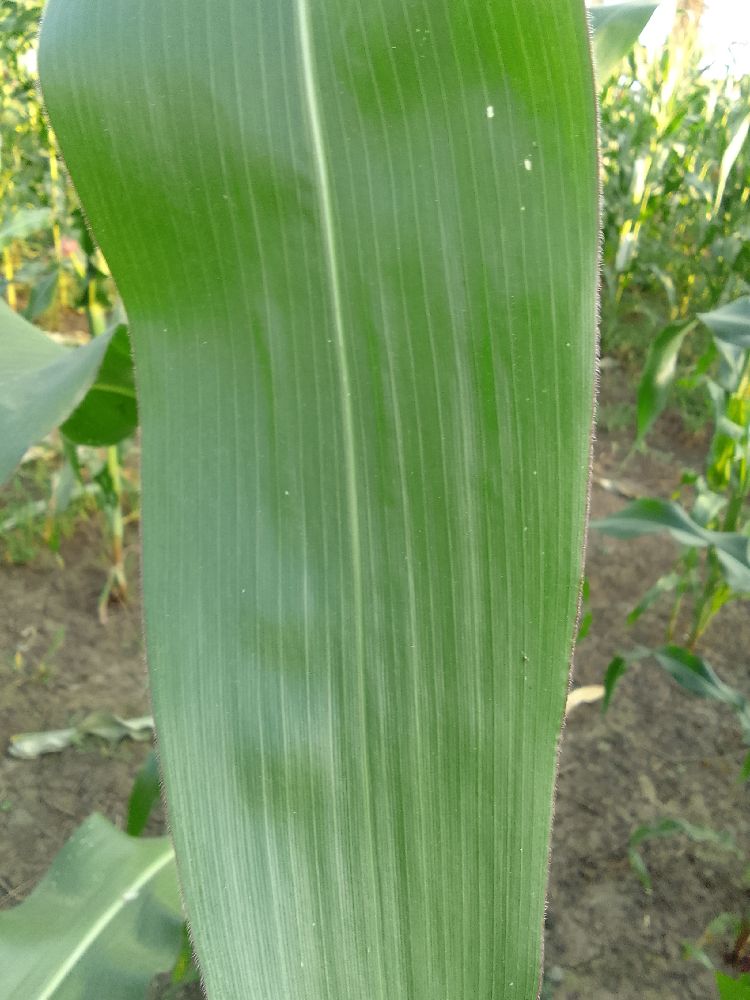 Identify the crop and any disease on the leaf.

maize, healthy
